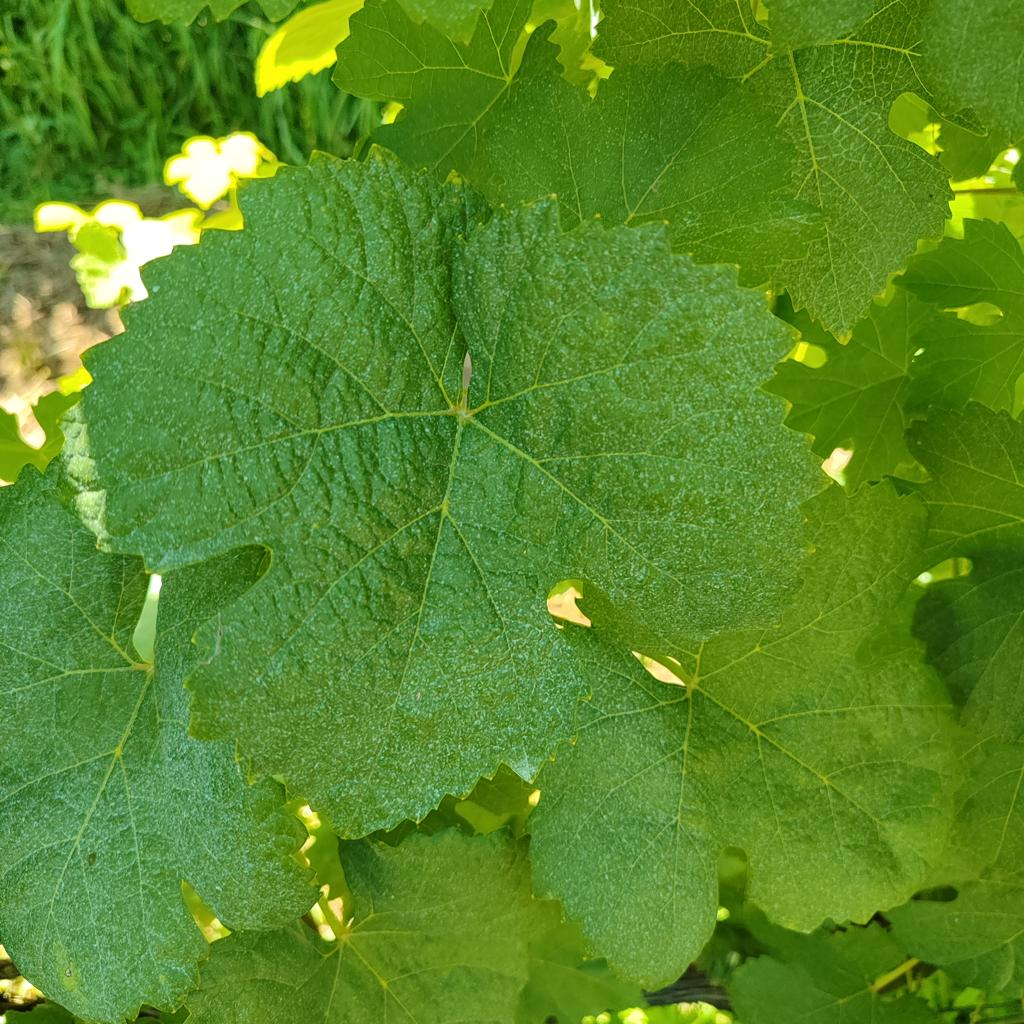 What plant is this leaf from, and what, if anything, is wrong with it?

grapevine, healthy
